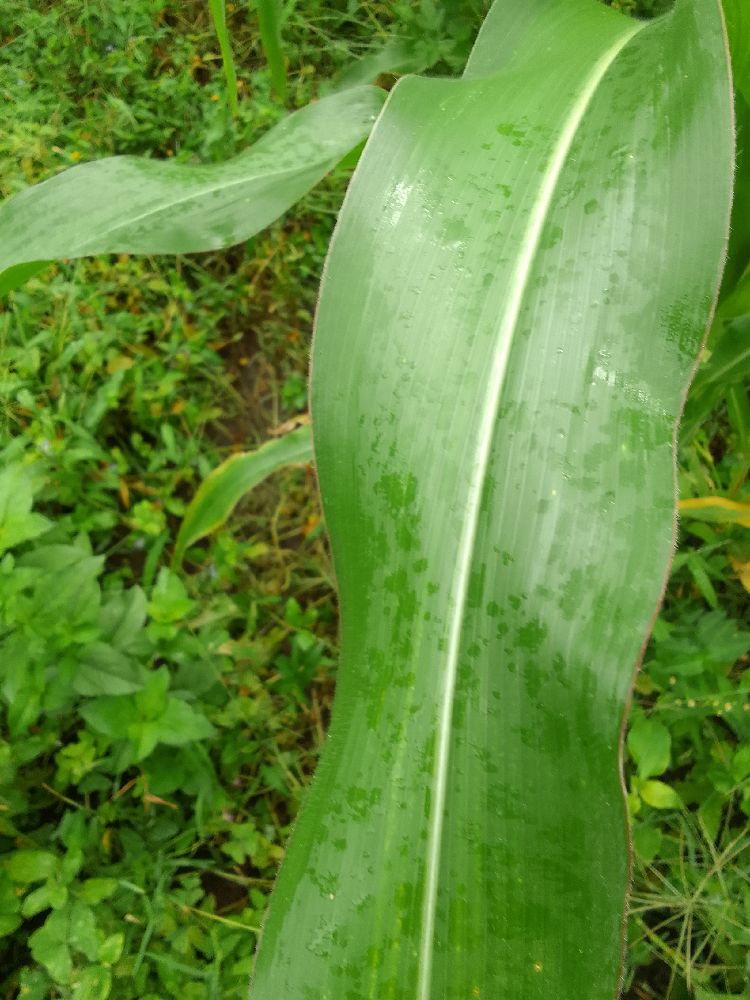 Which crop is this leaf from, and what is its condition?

maize, healthy
